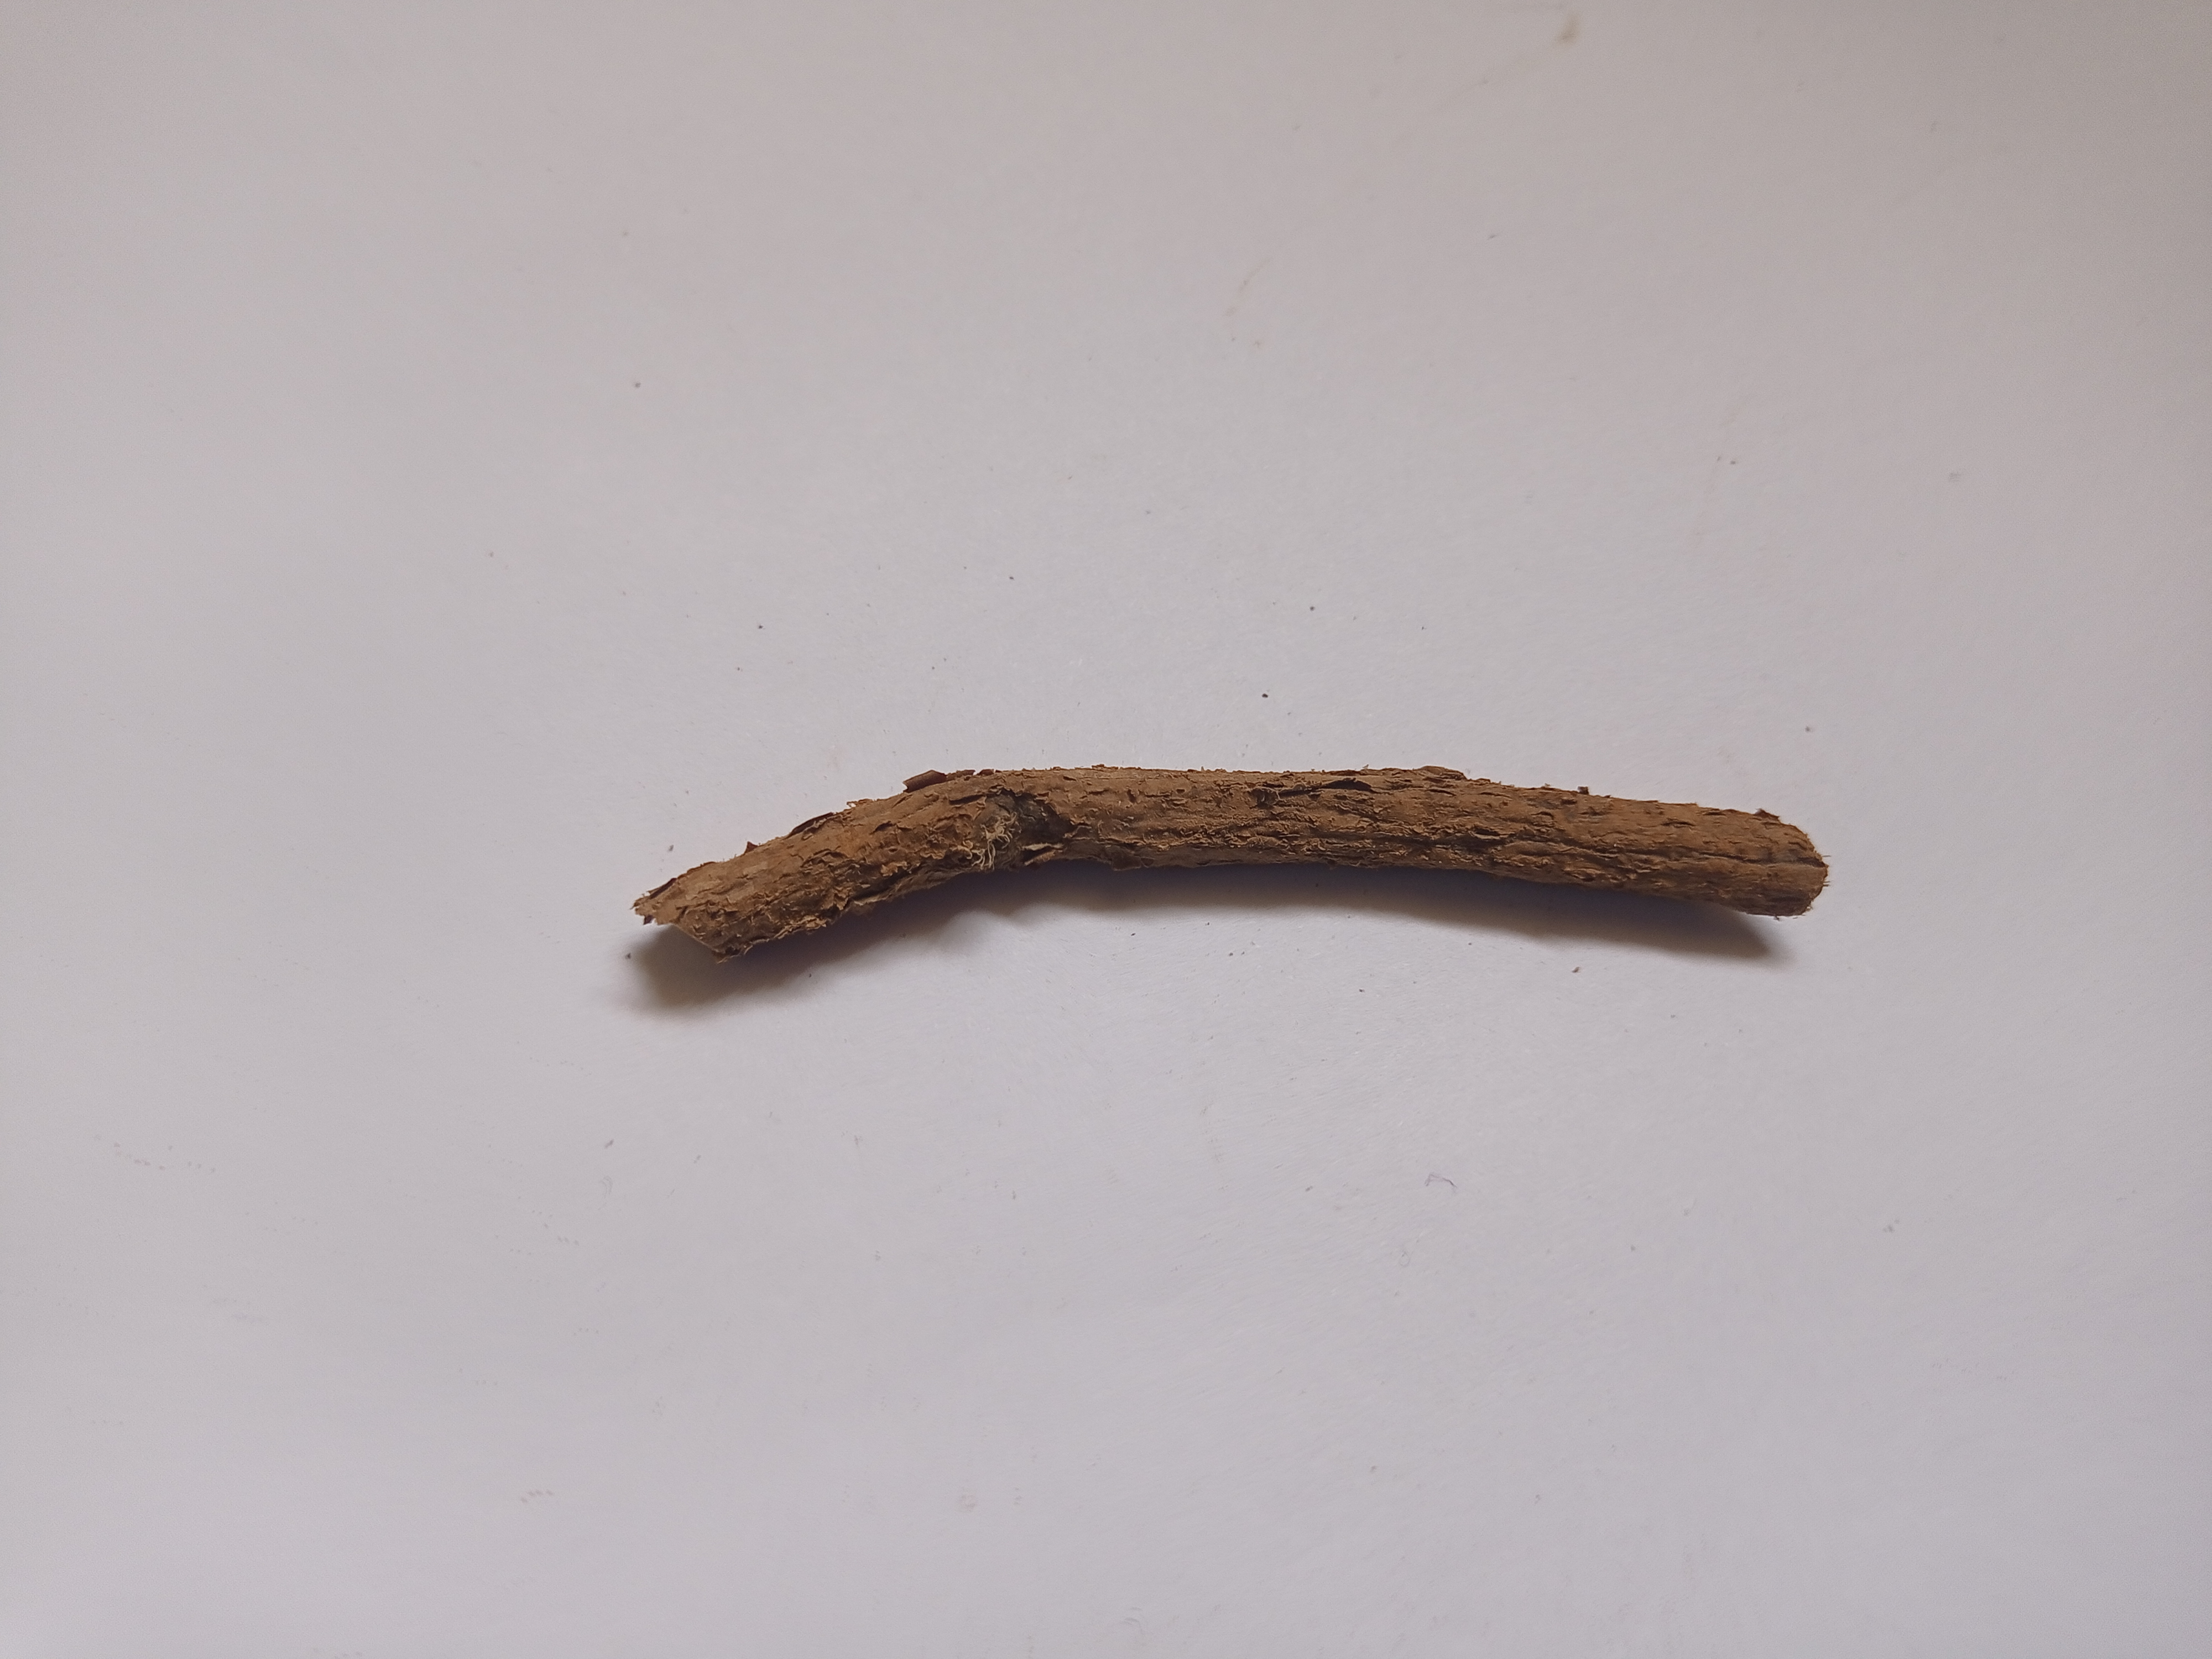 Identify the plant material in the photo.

jesthamadh
